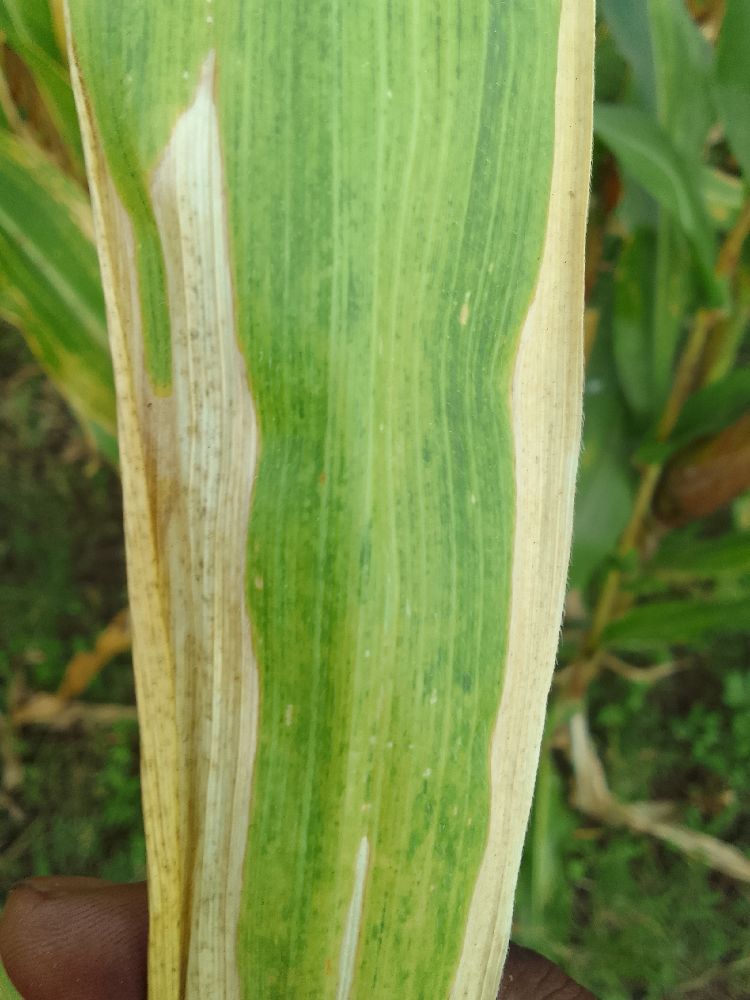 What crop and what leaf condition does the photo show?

maize, maize lethal necrosis
